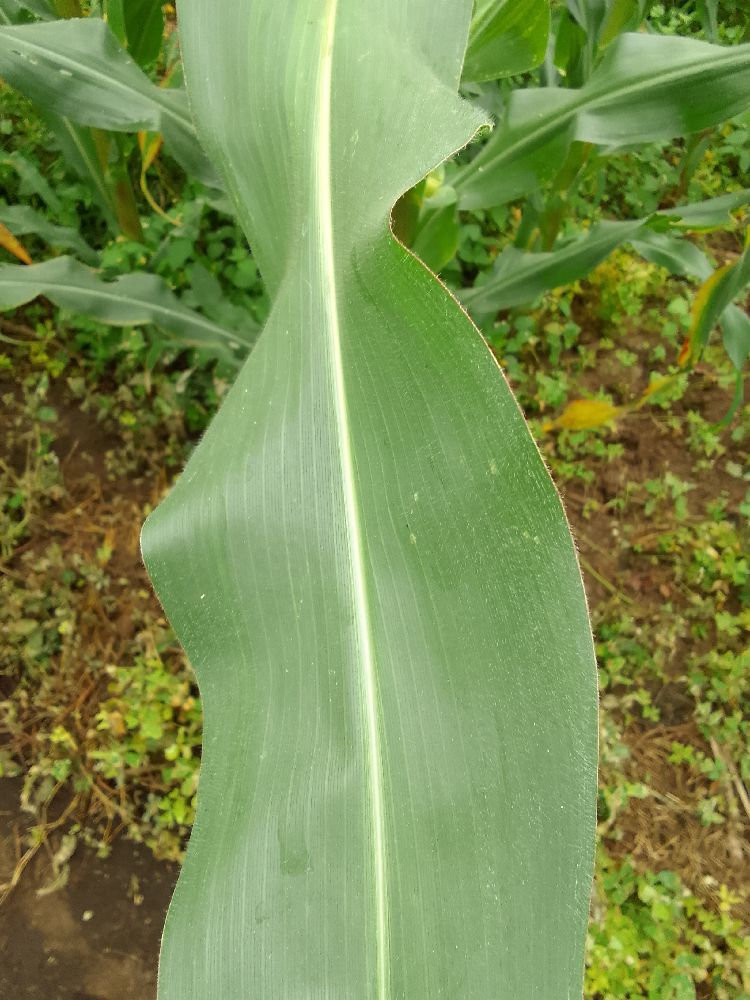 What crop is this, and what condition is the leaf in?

maize, healthy
